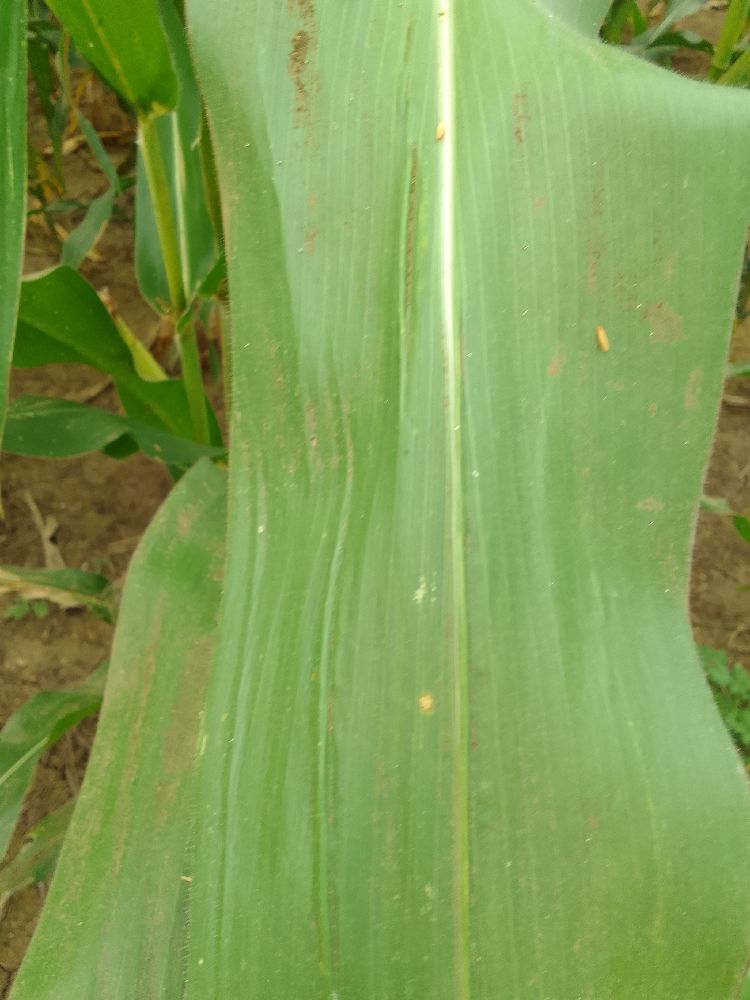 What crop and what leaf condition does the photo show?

maize, healthy
